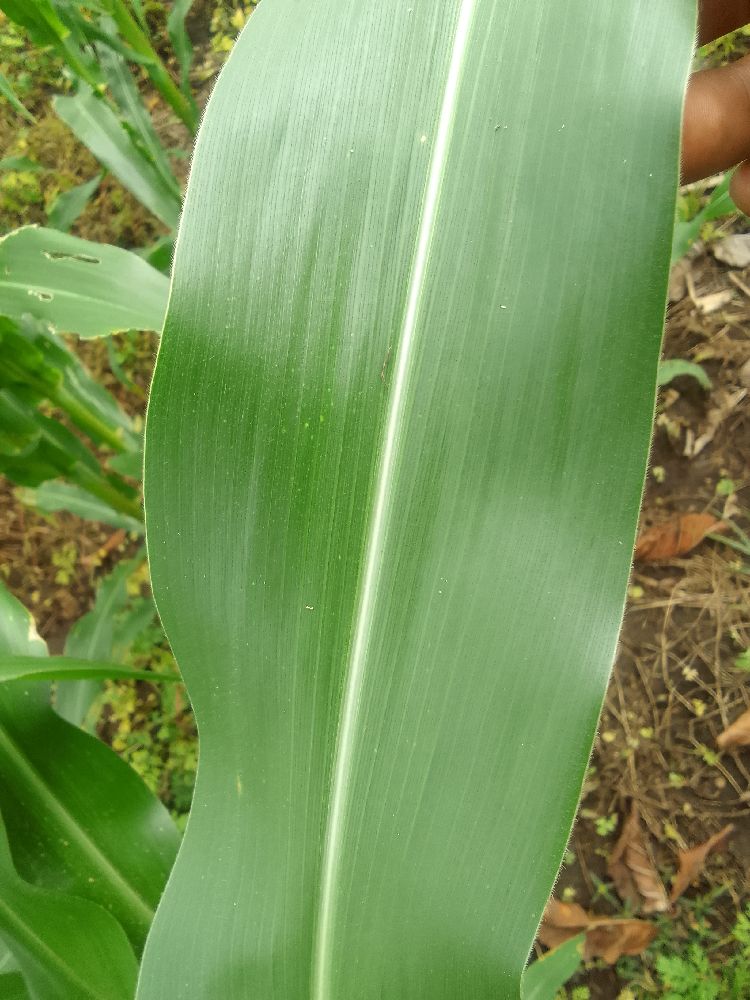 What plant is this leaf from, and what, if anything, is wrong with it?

maize, healthy
